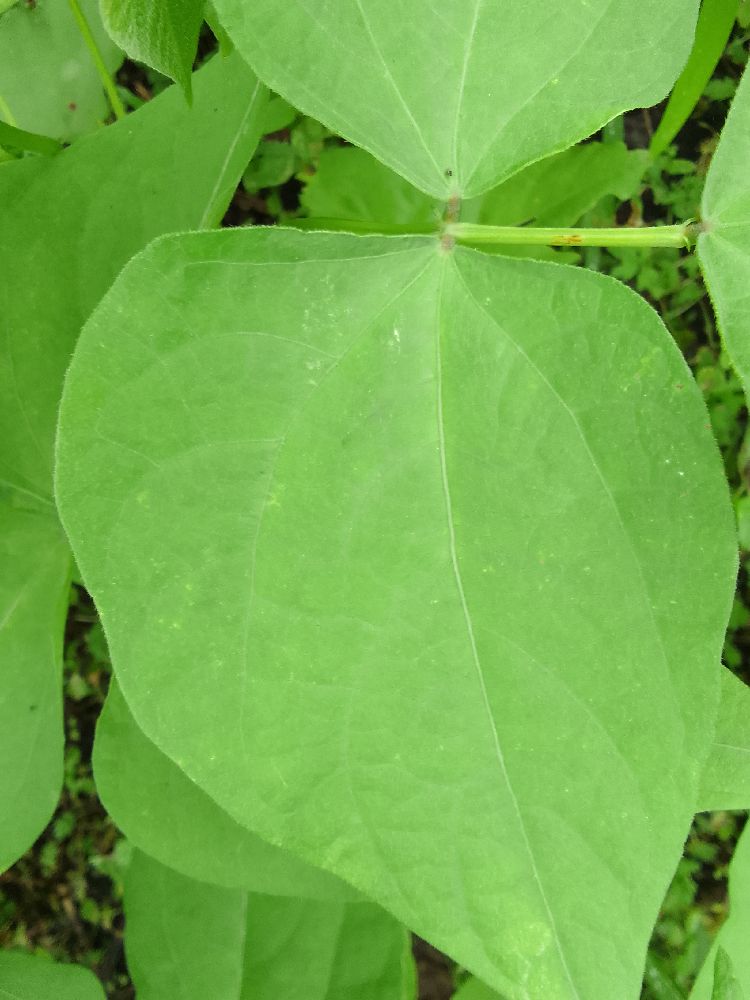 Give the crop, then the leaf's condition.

common bean, healthy
